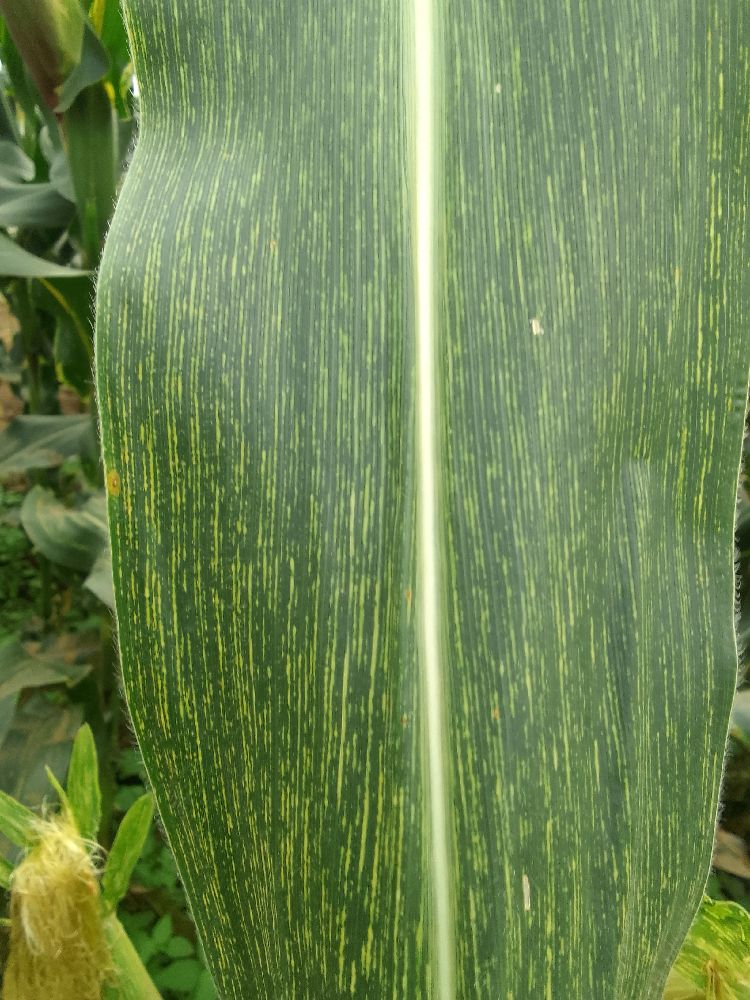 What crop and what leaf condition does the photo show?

maize, maize streak virus
